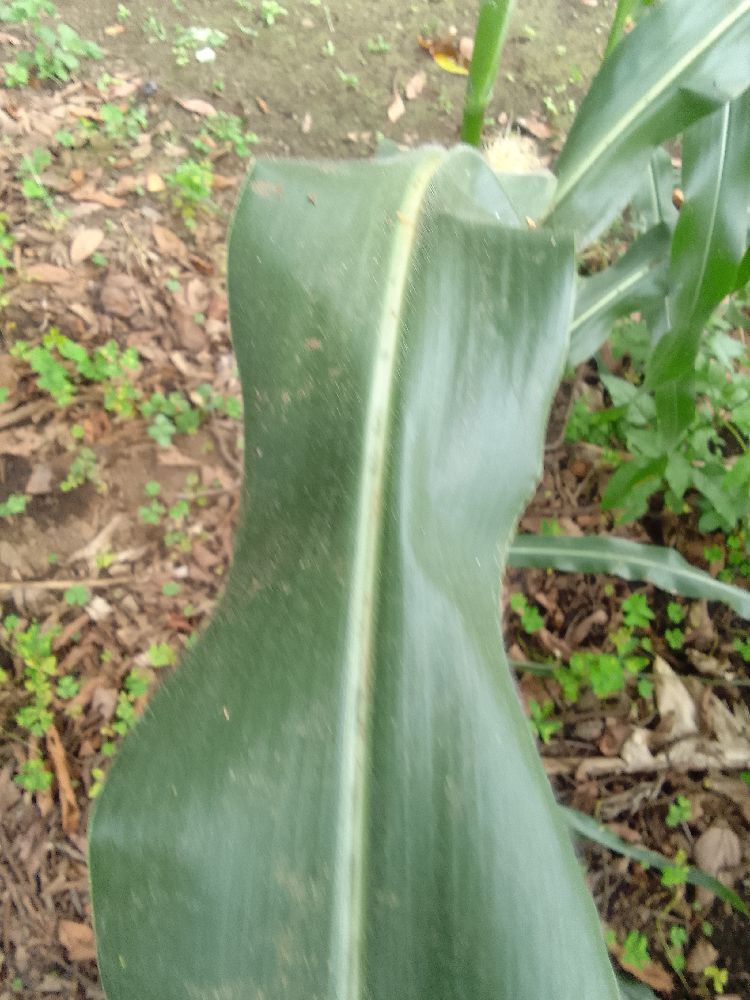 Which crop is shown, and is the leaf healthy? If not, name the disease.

maize, healthy
